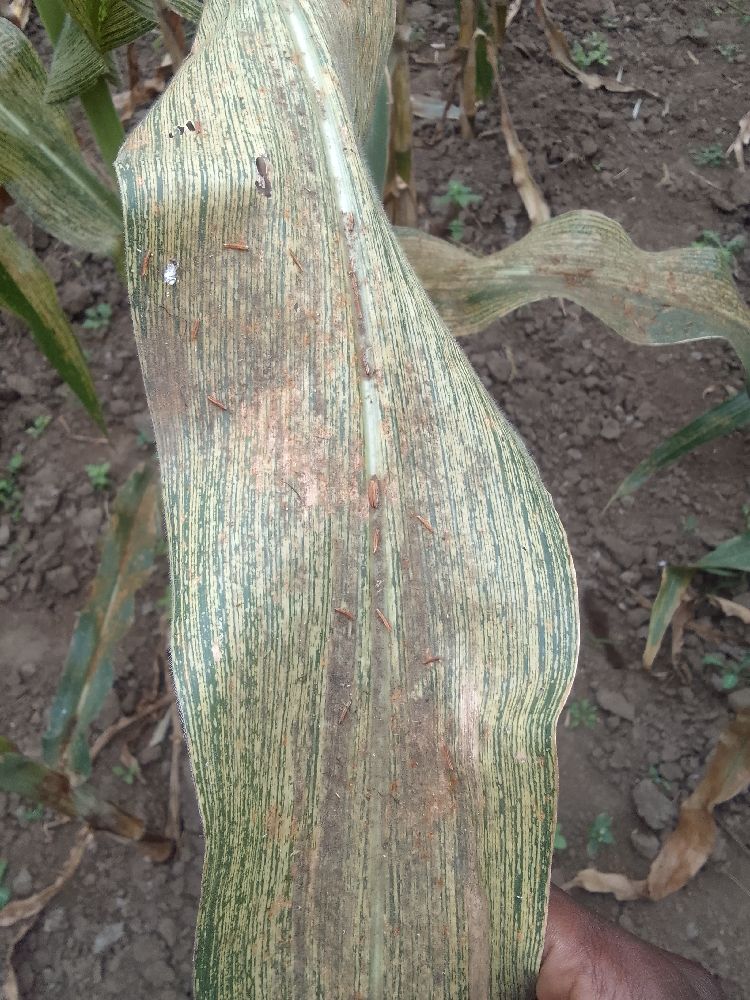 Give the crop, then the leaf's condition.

maize, maize streak virus
